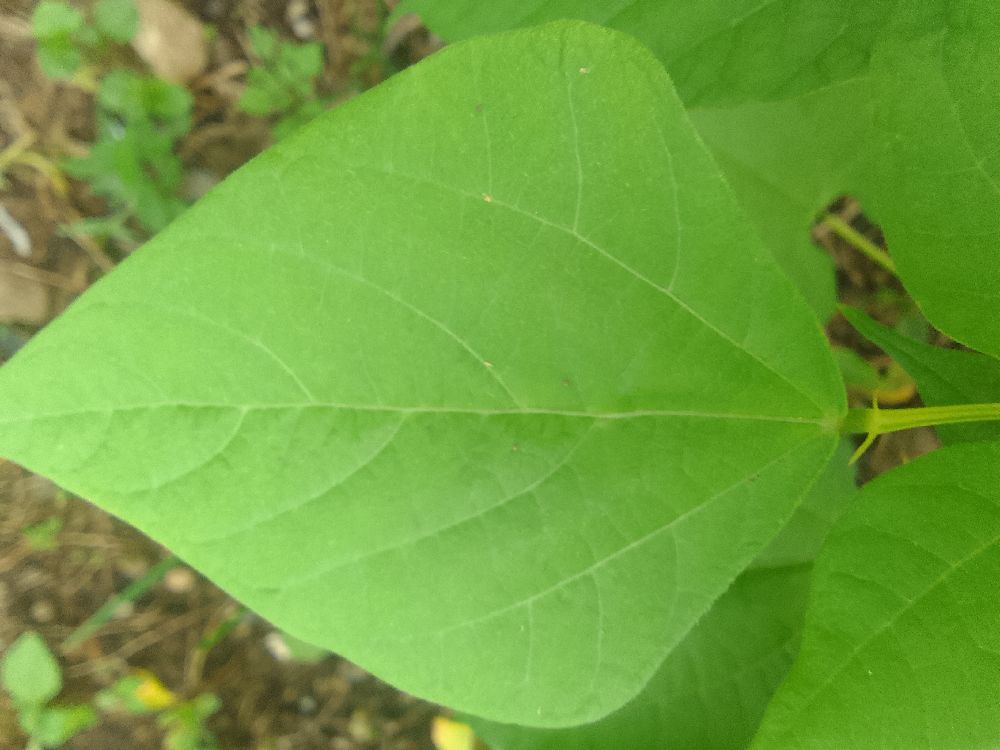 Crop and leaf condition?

common bean, healthy
